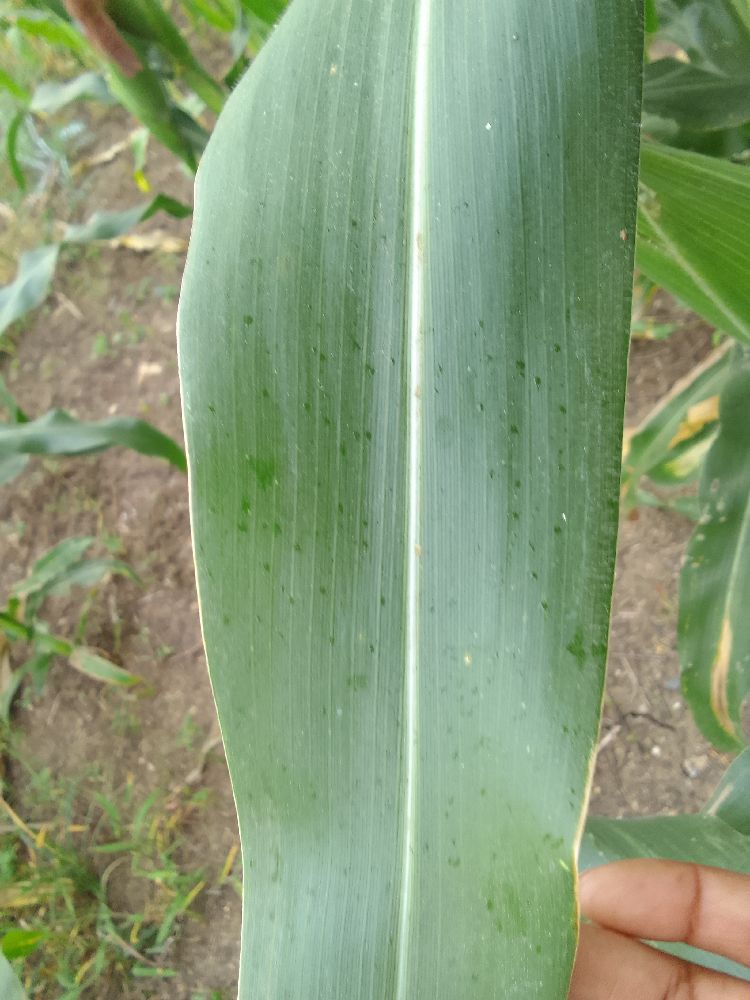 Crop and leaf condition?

maize, healthy
